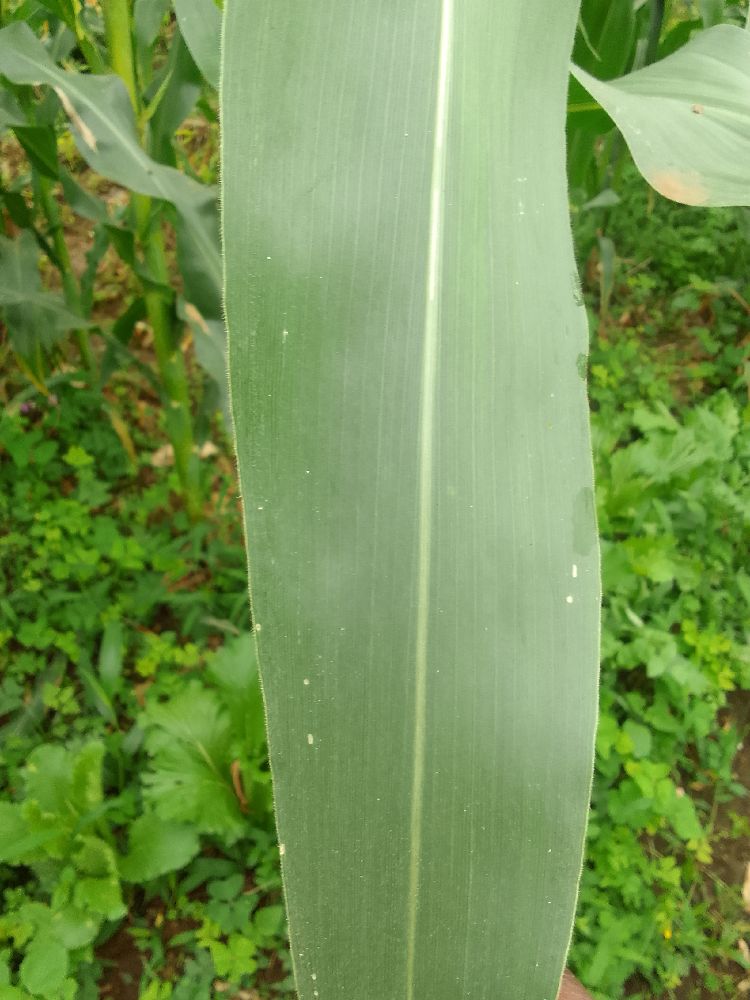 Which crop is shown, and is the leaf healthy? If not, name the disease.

maize, healthy
